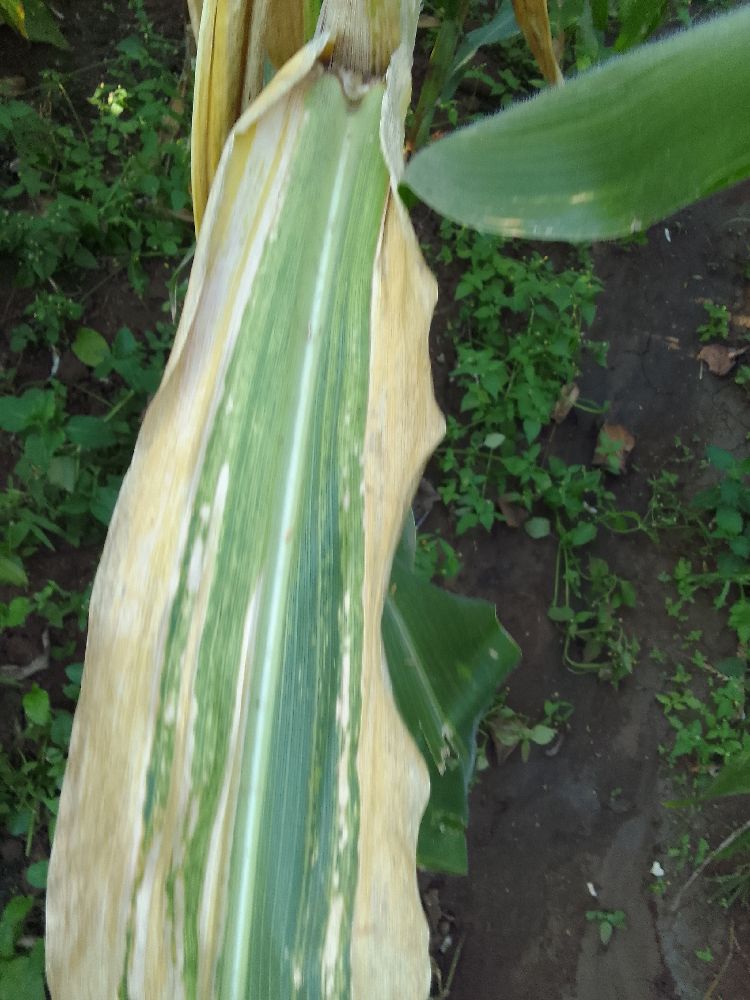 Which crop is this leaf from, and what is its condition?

maize, maize lethal necrosis
